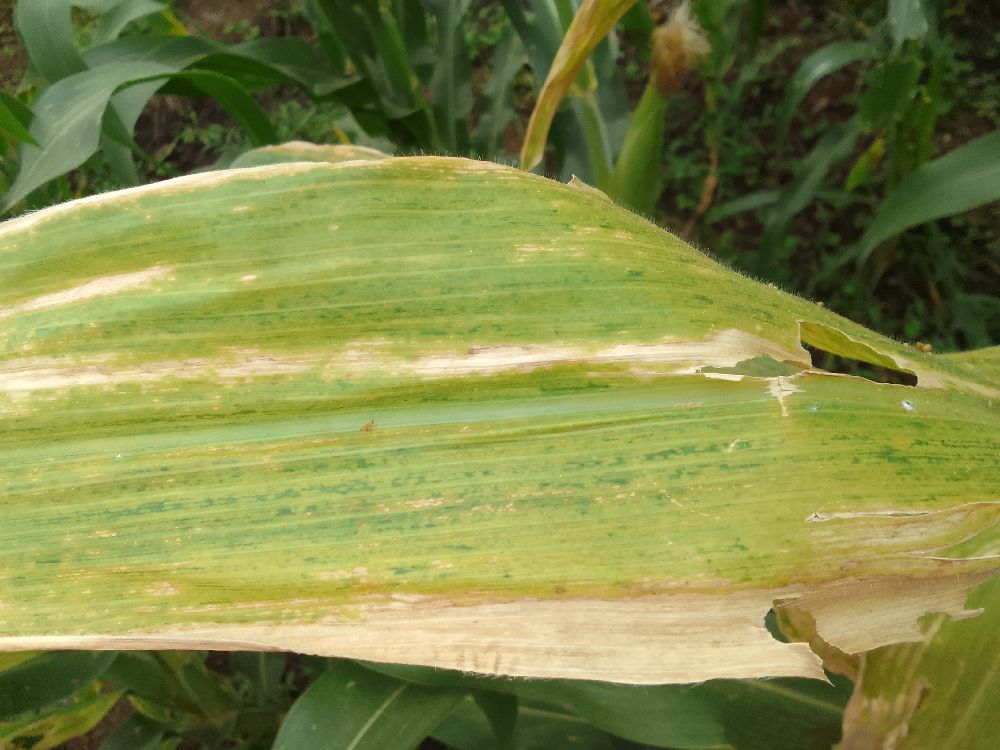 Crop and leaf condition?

maize, maize lethal necrosis
